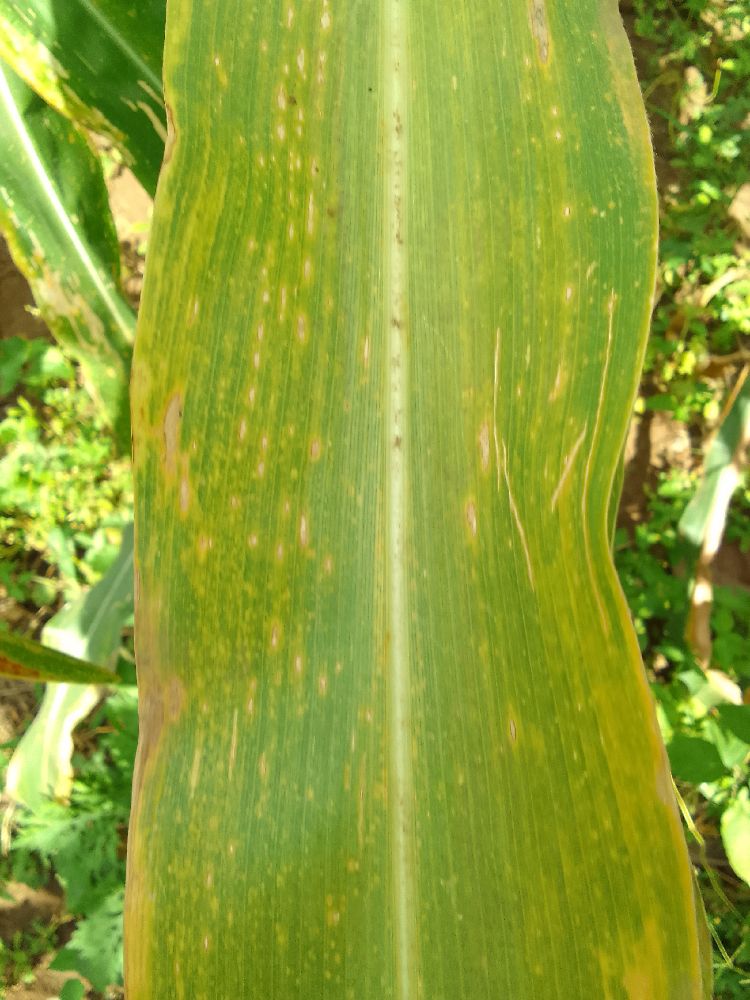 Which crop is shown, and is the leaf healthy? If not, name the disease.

maize, maize lethal necrosis
